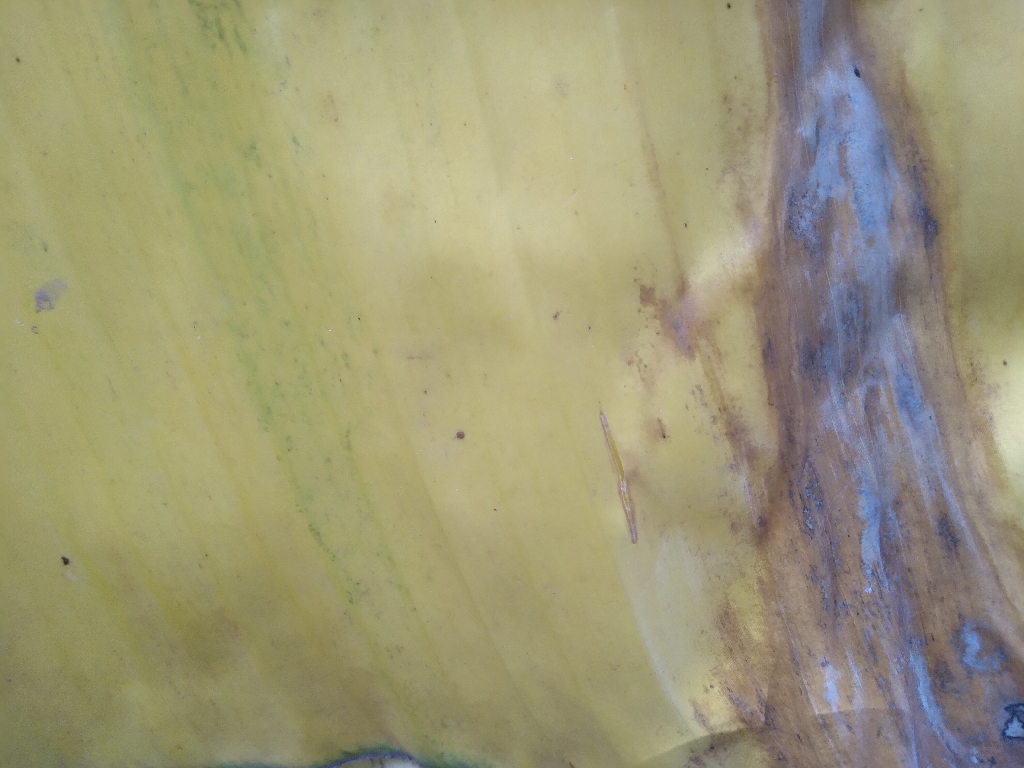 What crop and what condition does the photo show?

banana, fusarium wilt race 1
